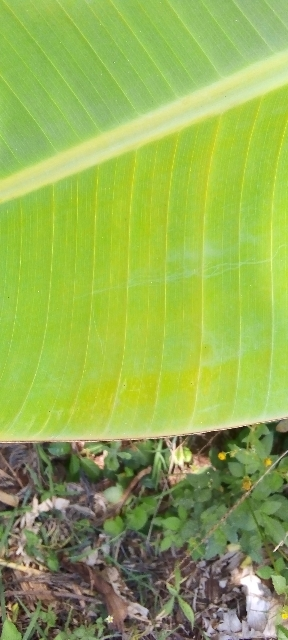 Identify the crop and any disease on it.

banana, healthy
